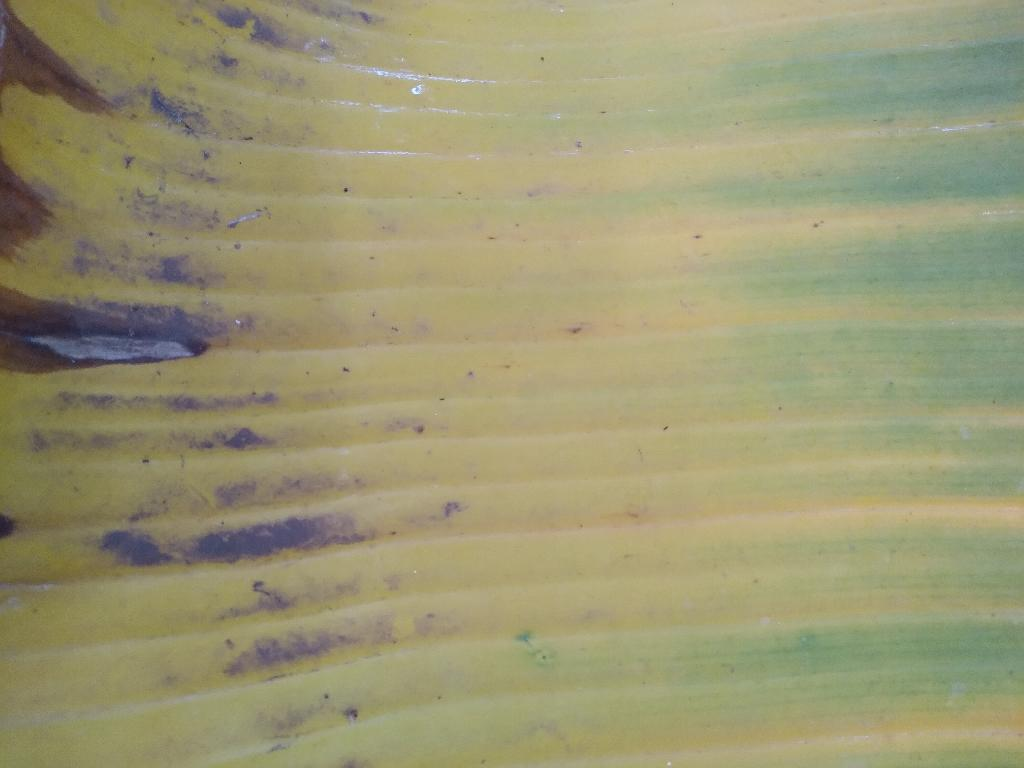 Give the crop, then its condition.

banana, fusarium wilt race 1
